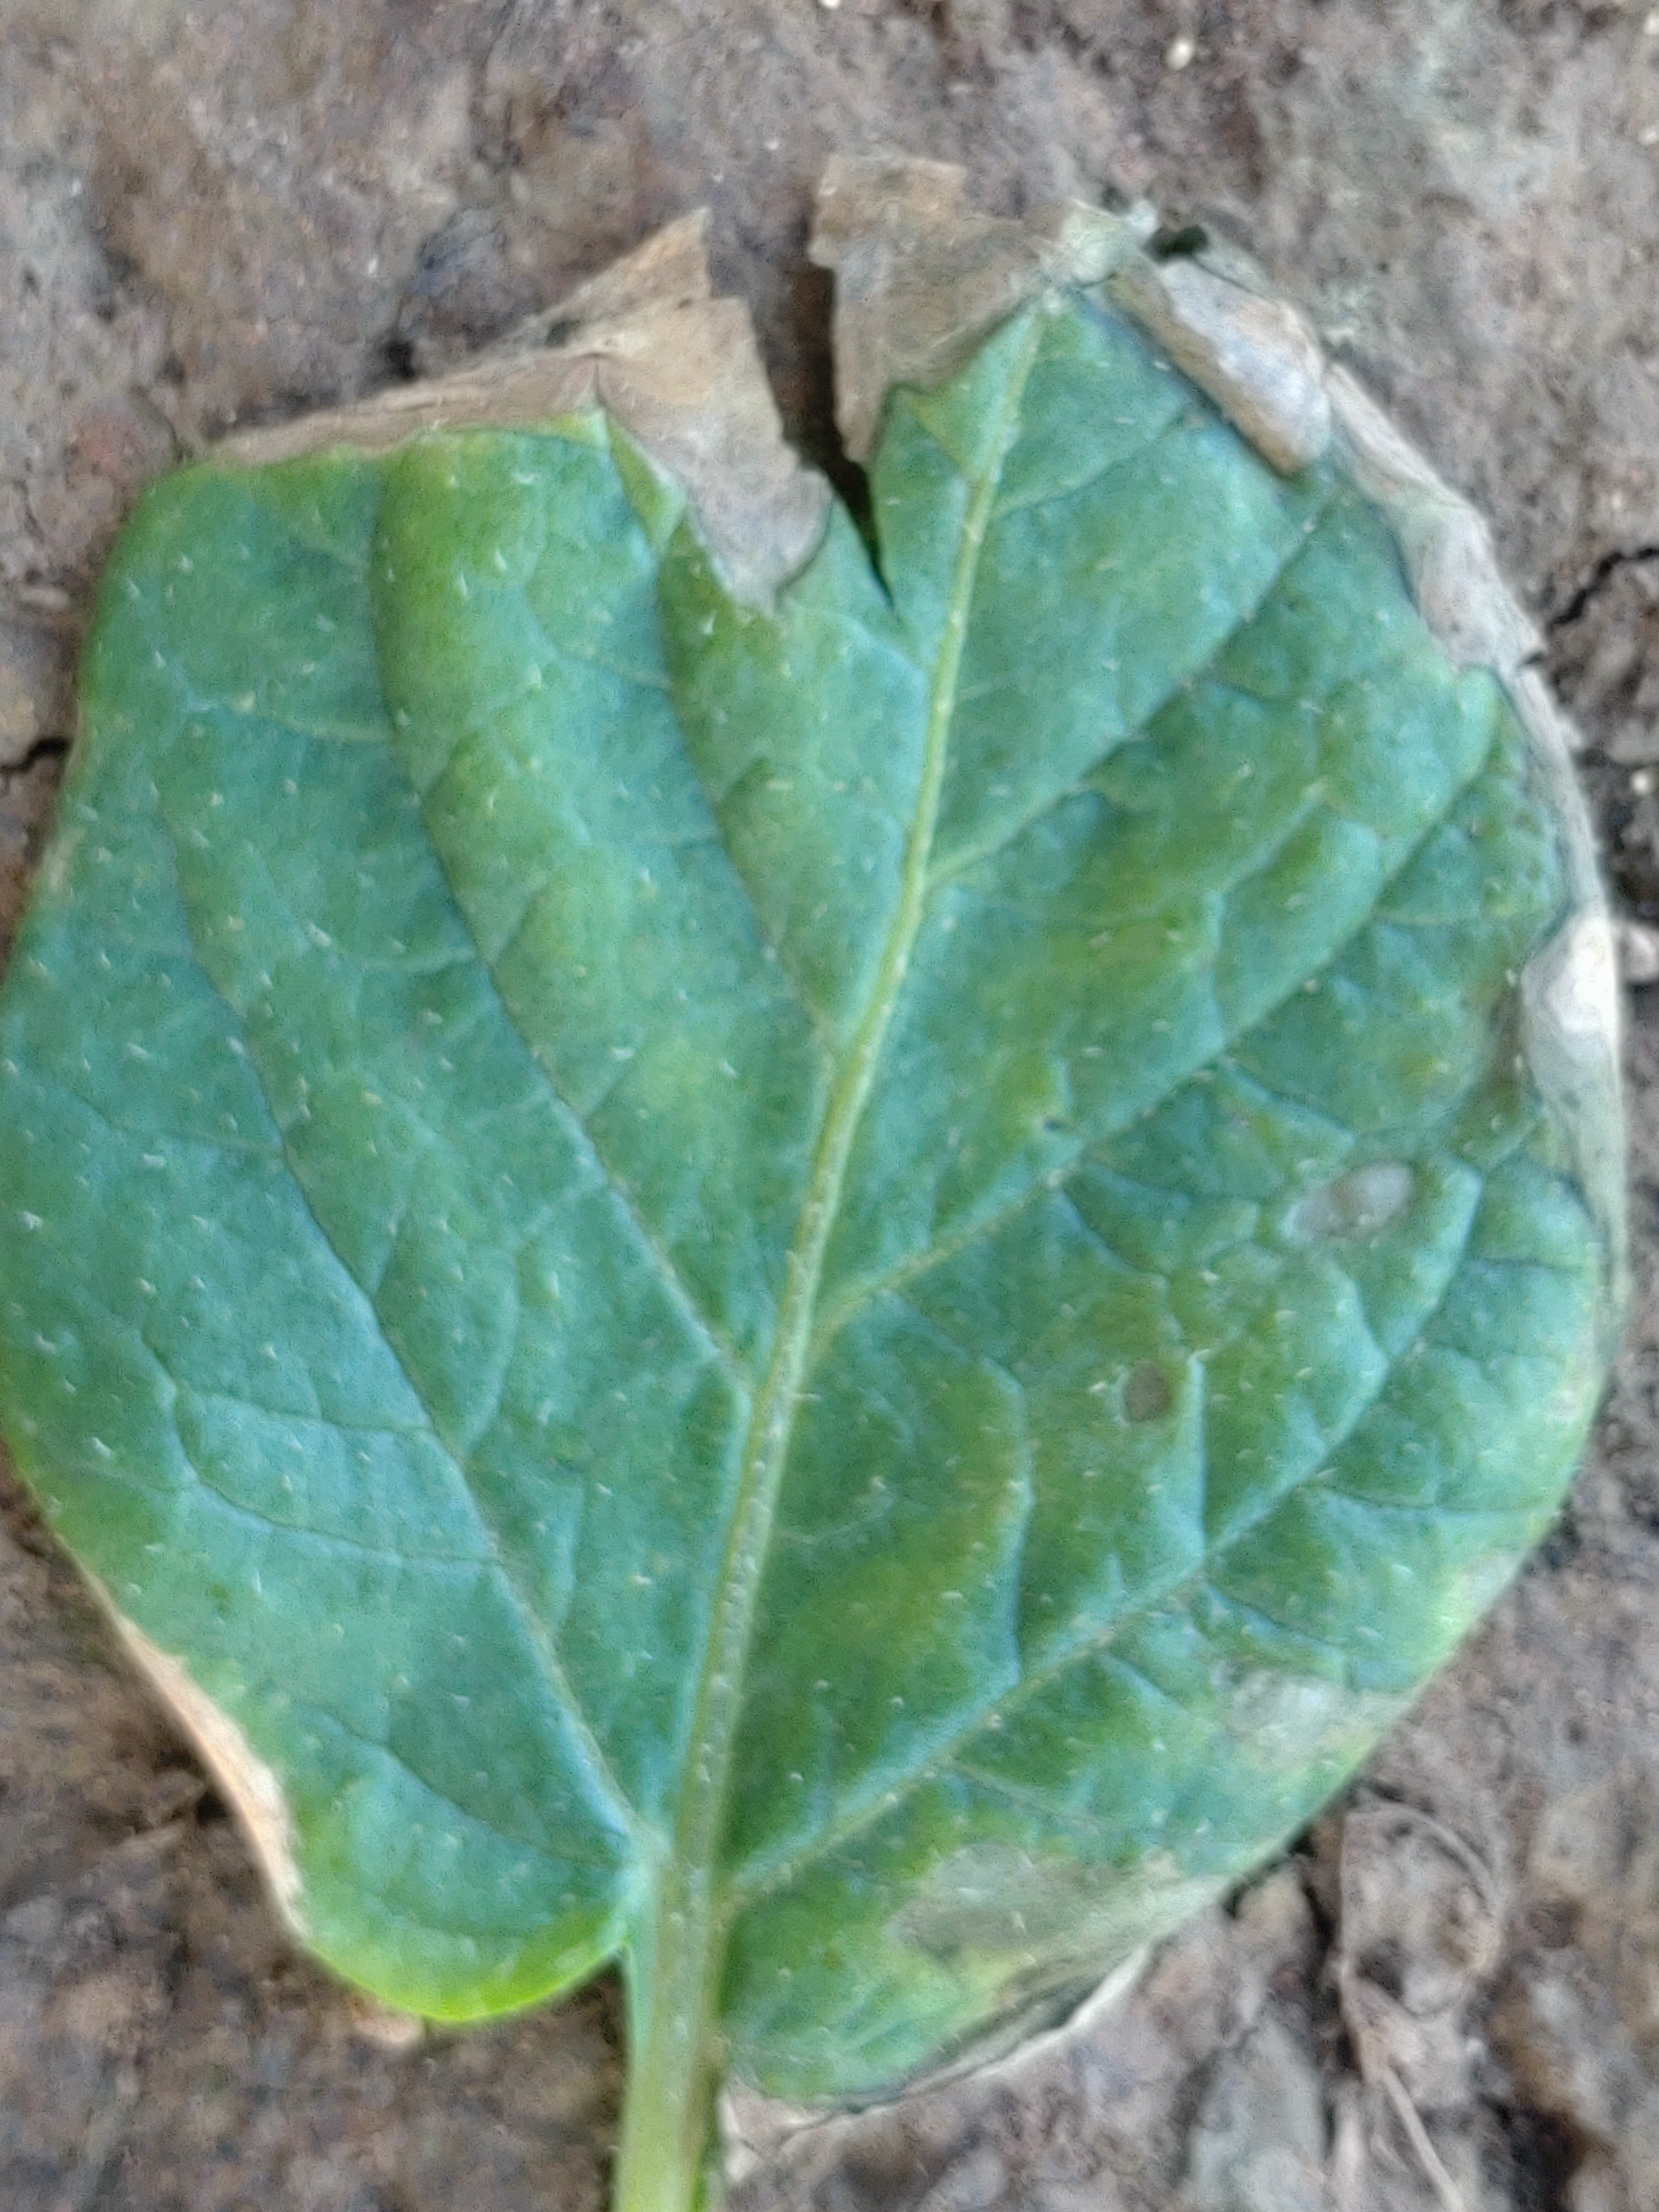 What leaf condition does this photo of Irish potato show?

early blight
